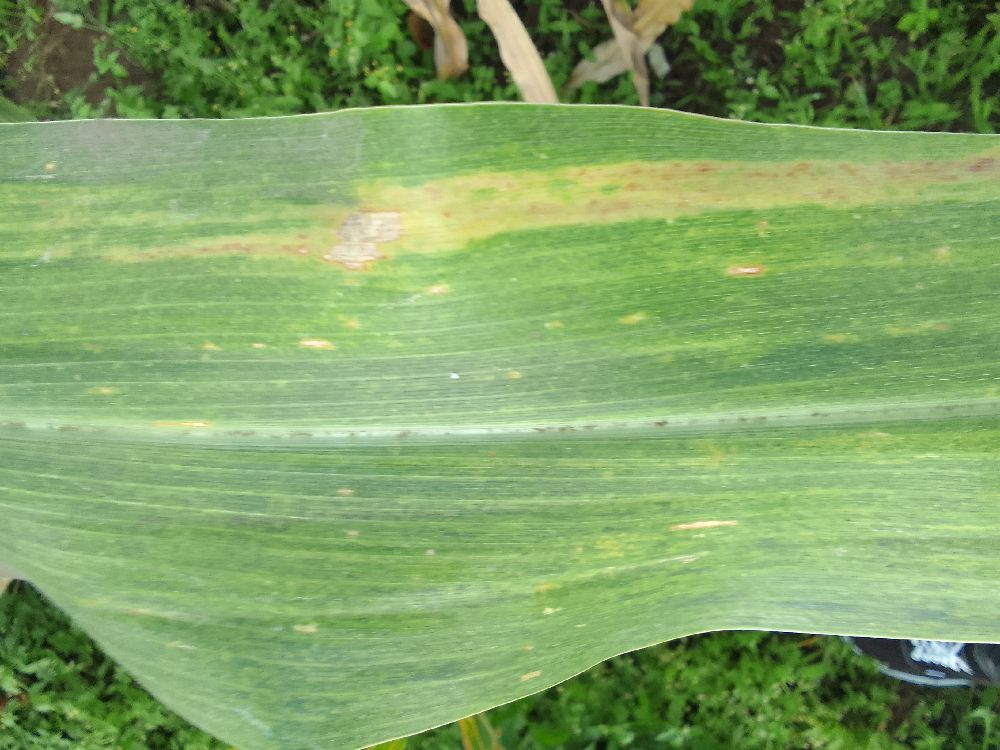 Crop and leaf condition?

maize, maize lethal necrosis
